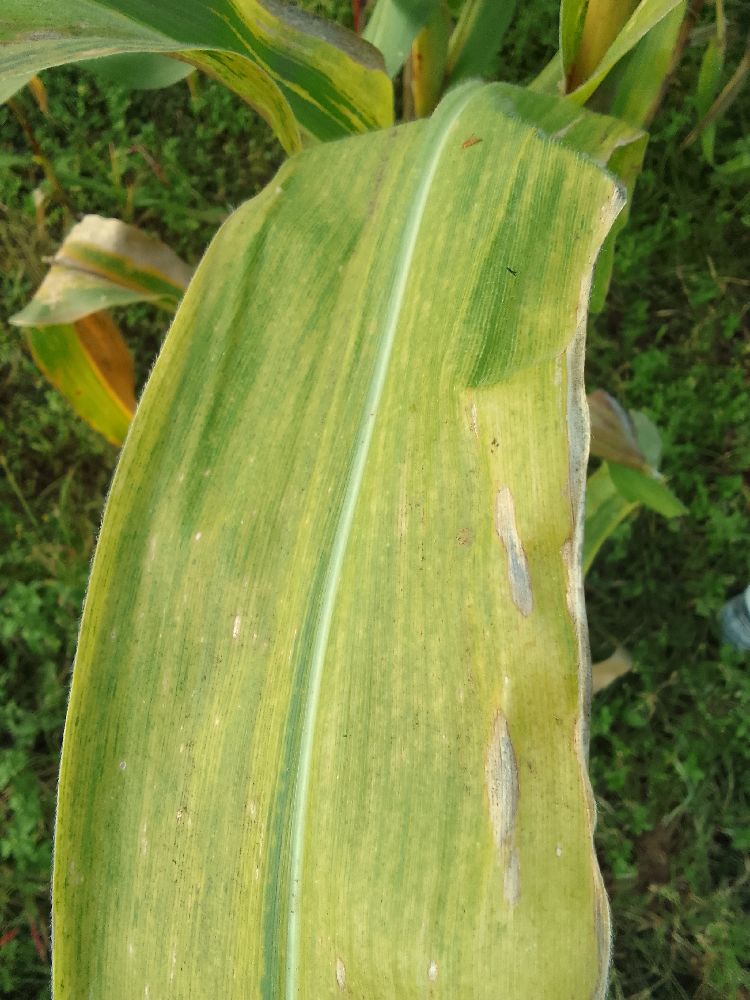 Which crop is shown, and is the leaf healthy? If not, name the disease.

maize, maize lethal necrosis
